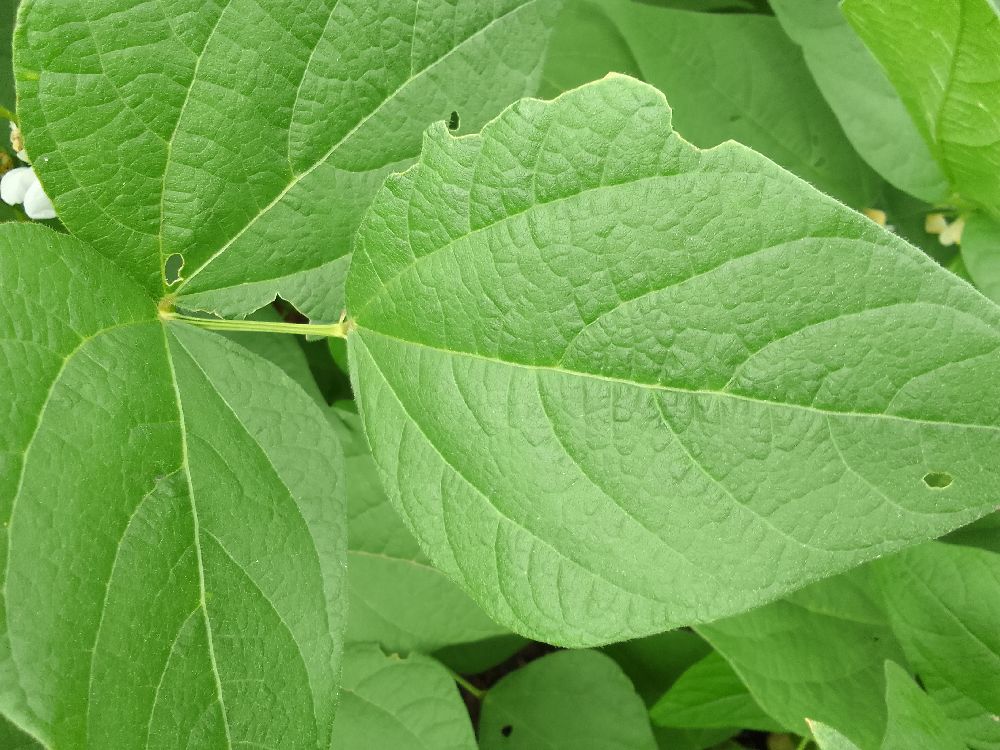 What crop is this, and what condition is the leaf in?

common bean, healthy
